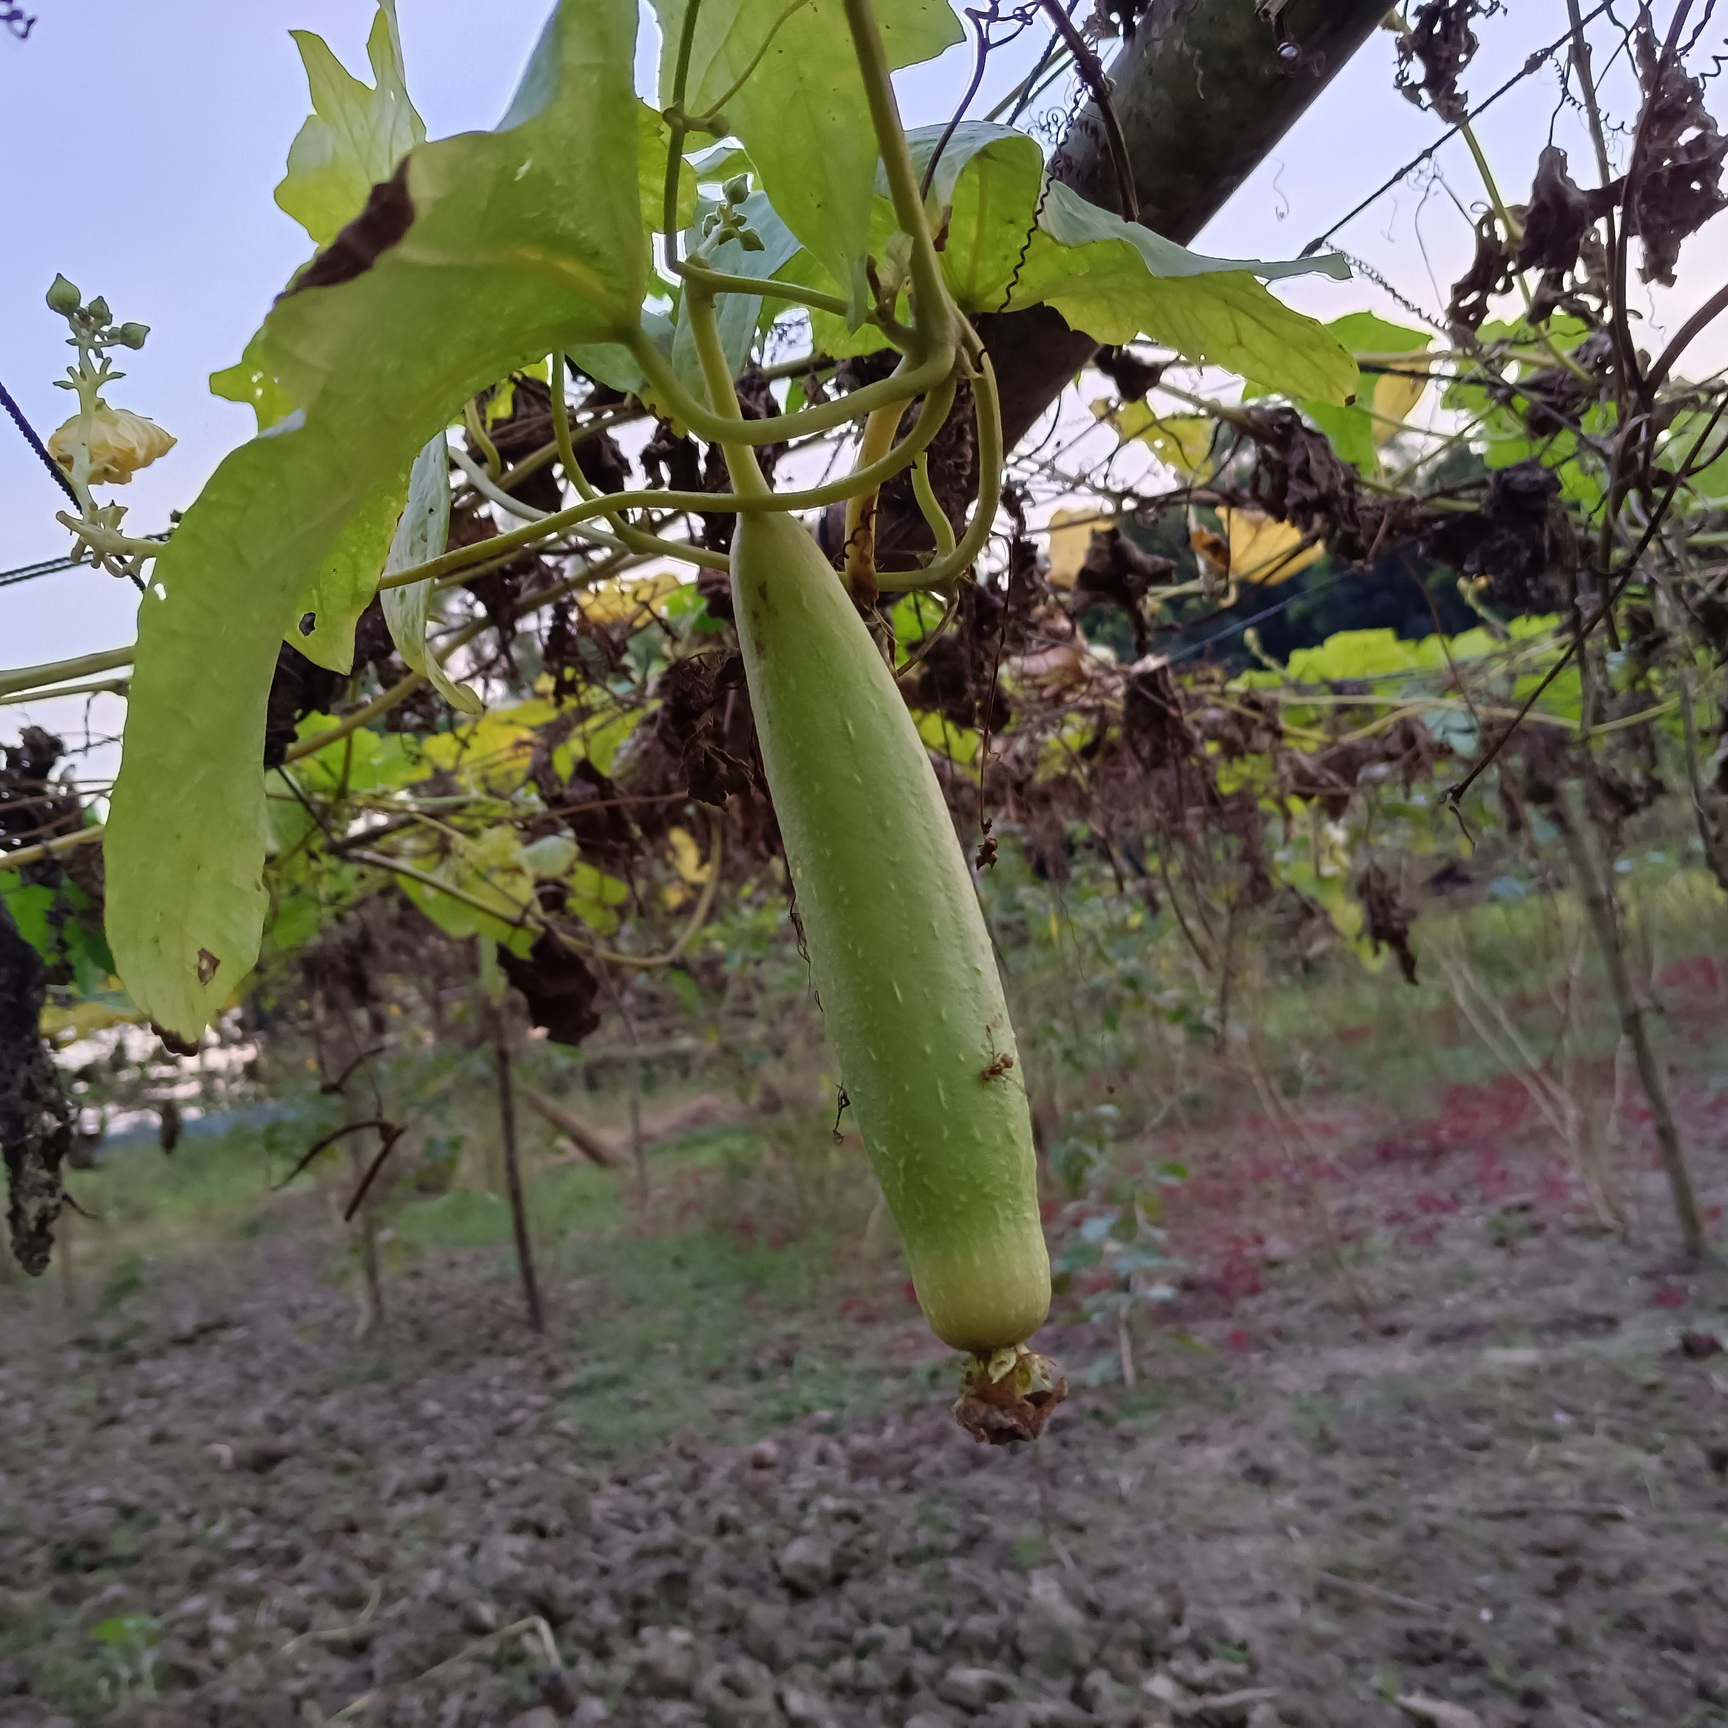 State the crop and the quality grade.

luffa, fresh
